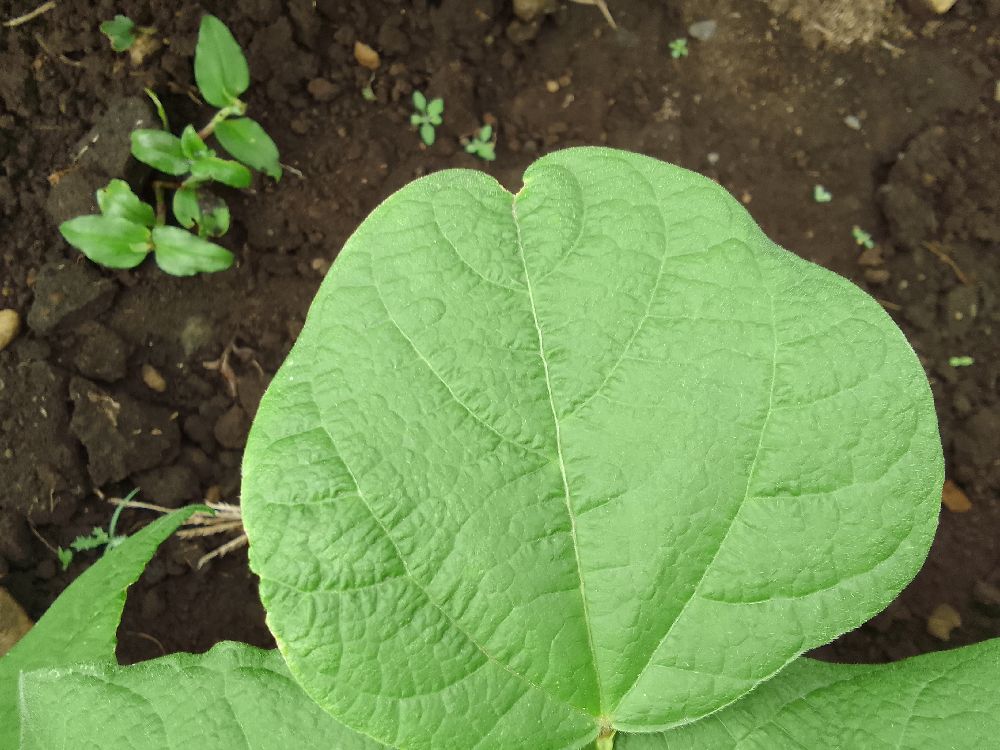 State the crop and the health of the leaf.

common bean, healthy
